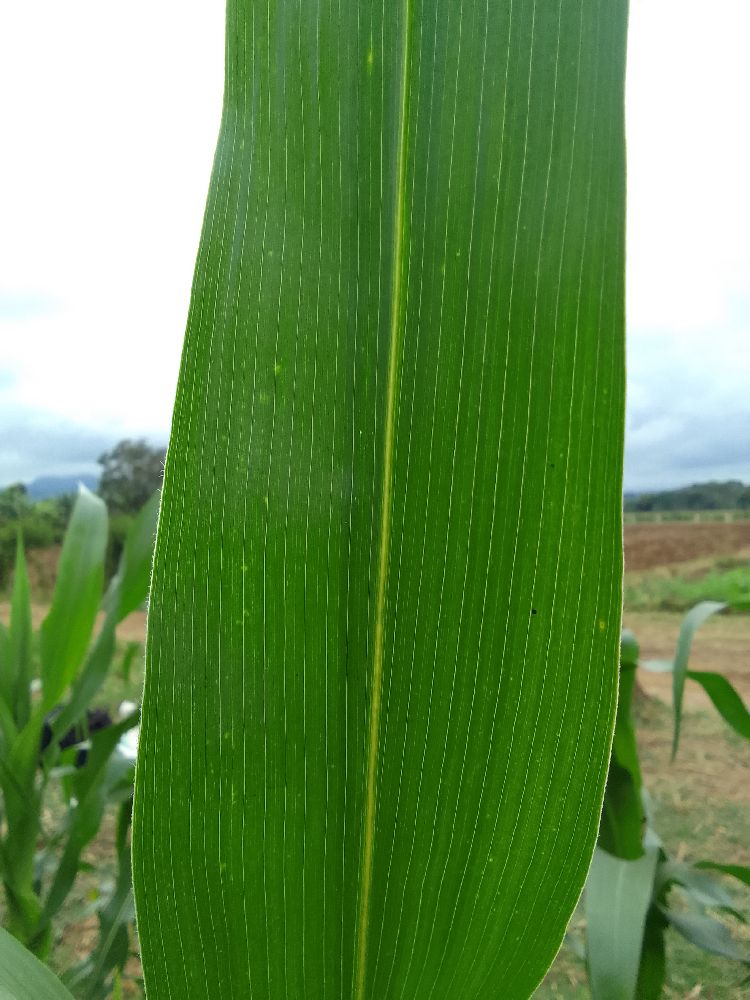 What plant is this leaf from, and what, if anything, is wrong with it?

maize, healthy
